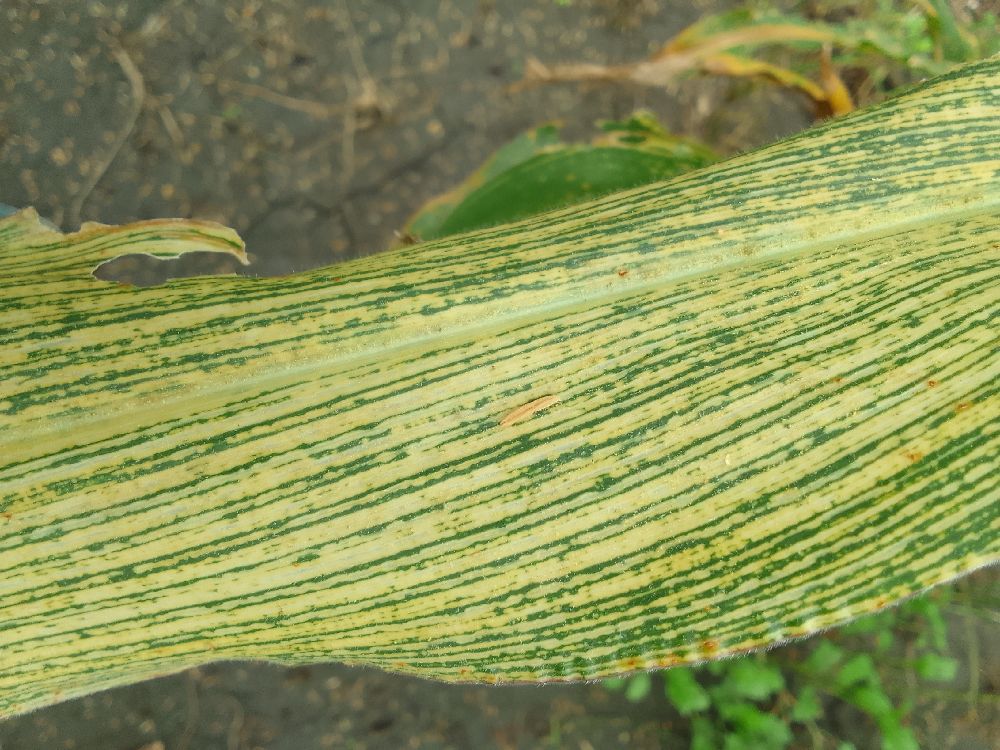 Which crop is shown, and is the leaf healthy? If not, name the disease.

maize, maize streak virus
